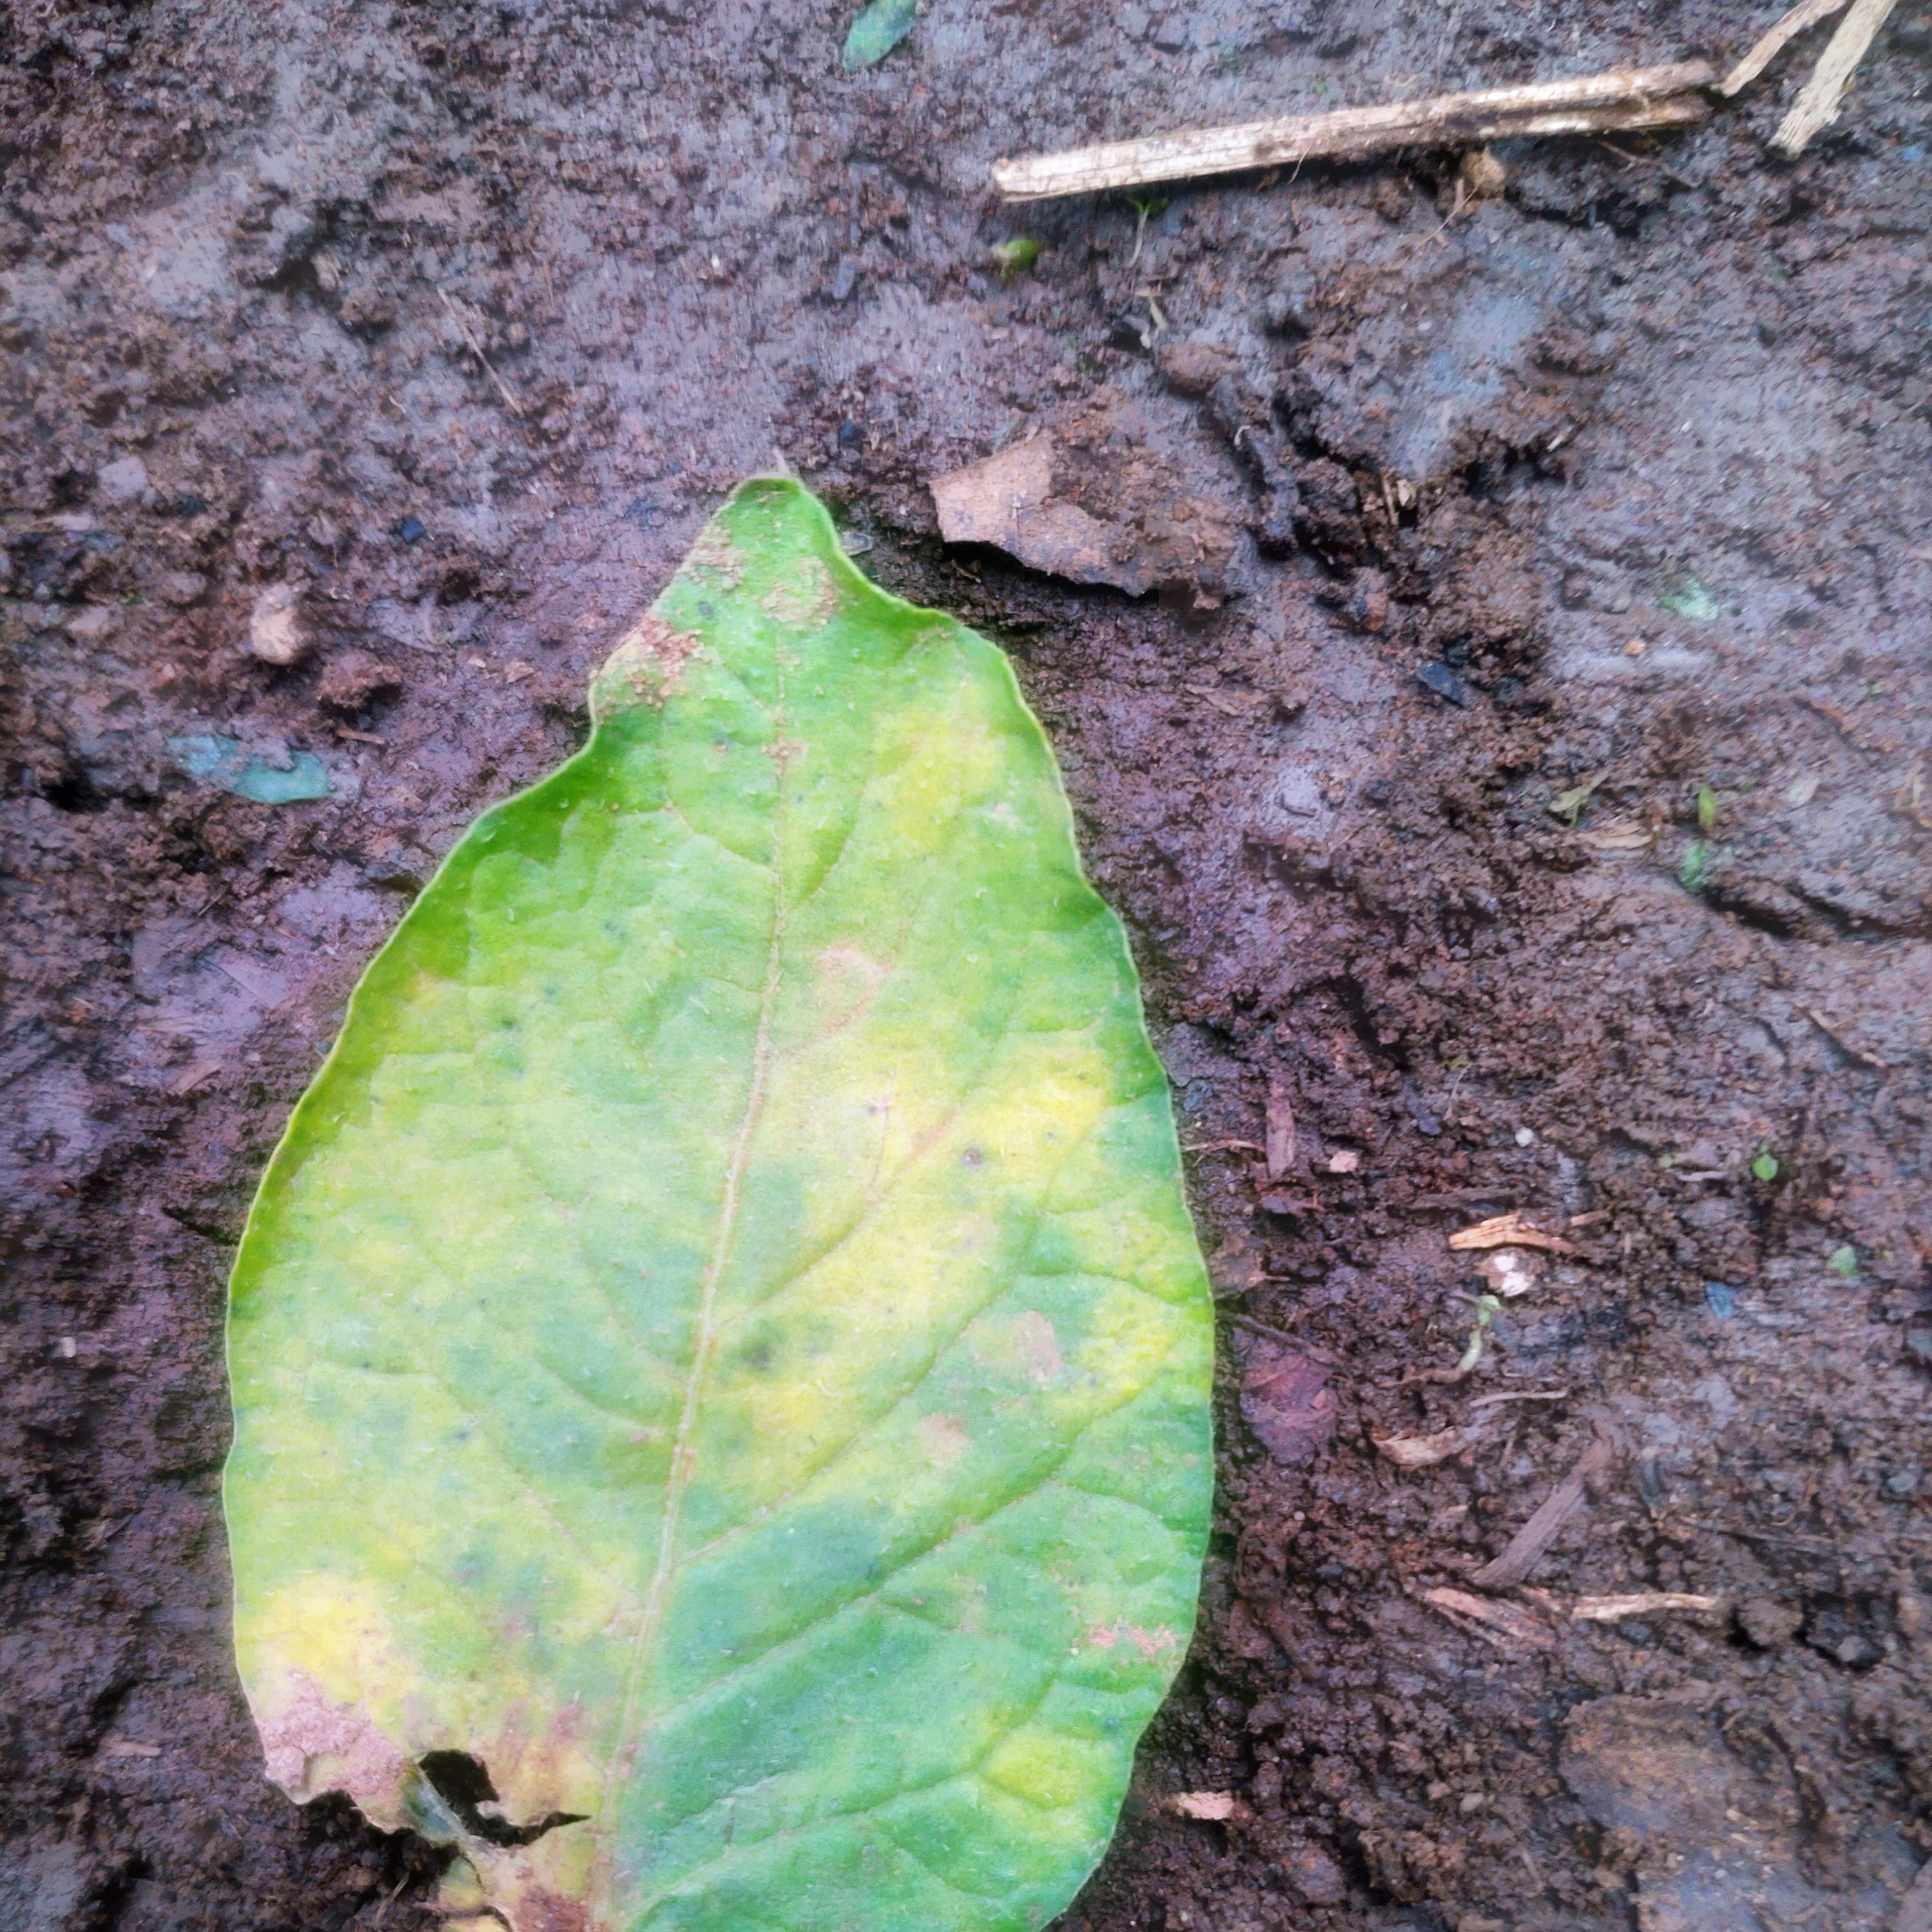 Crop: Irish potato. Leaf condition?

late blight
